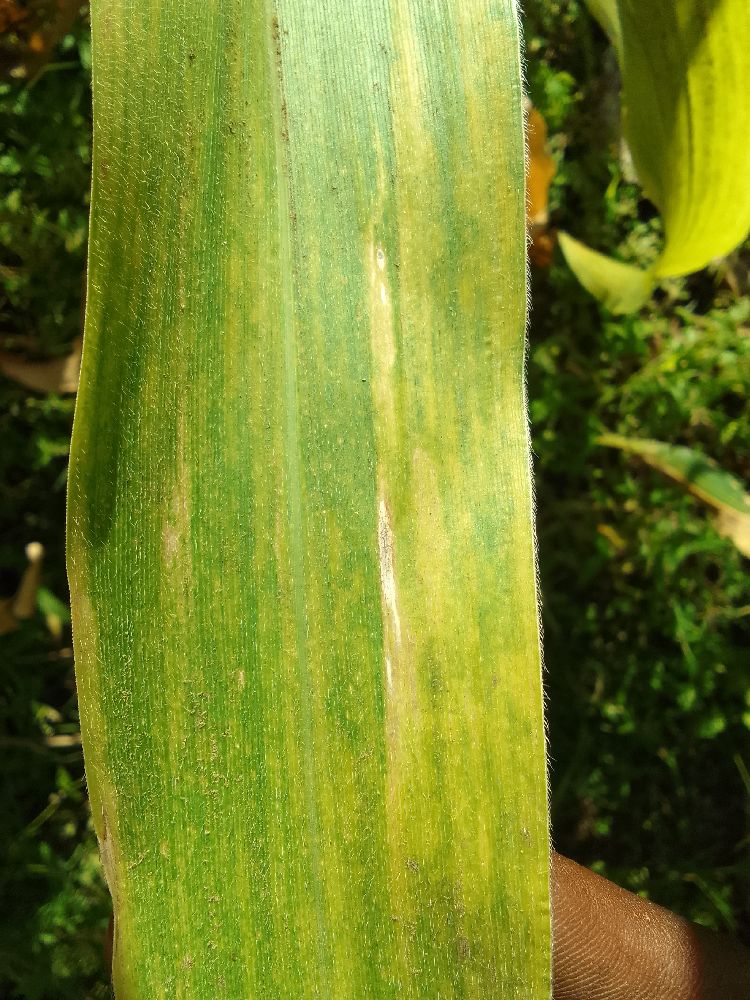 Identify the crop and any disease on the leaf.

maize, maize lethal necrosis
